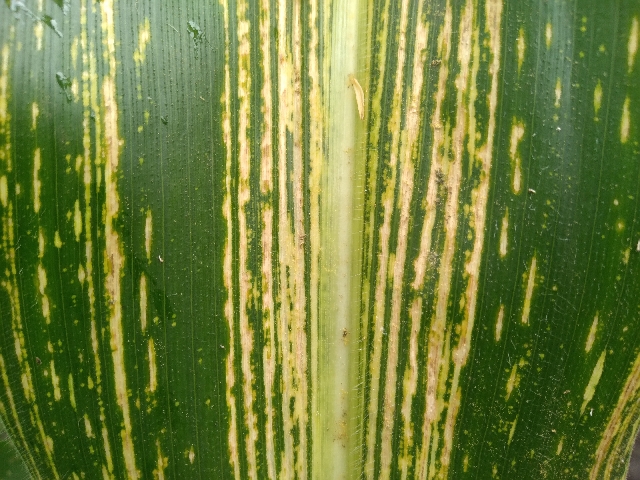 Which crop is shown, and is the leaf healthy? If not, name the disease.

maize, maize streak virus
